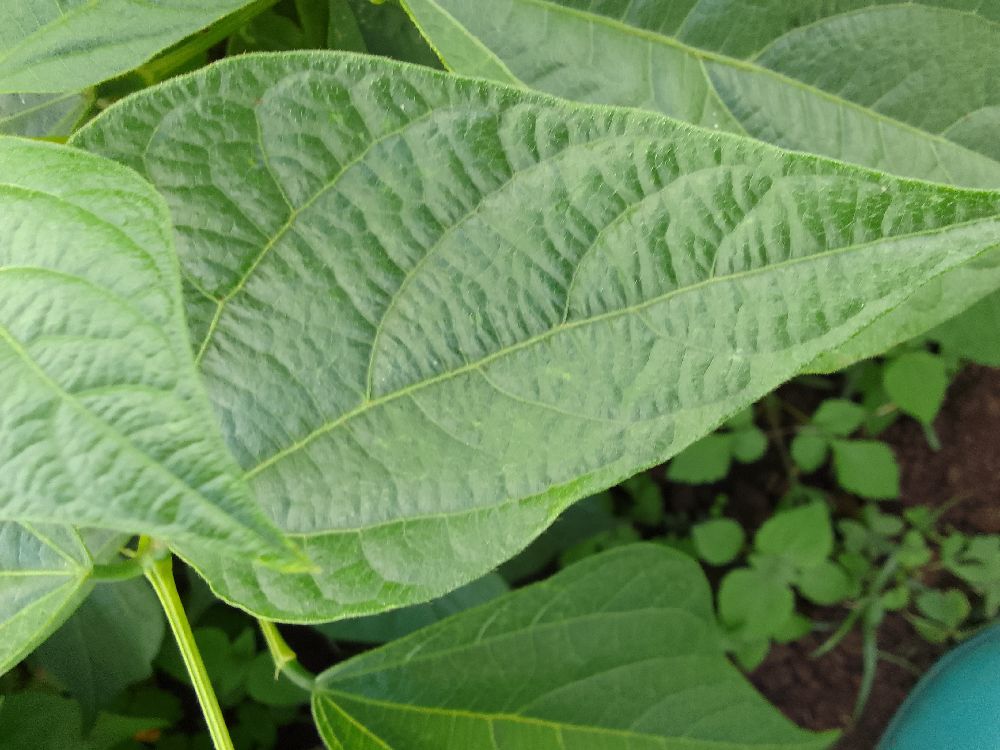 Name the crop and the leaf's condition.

common bean, healthy
